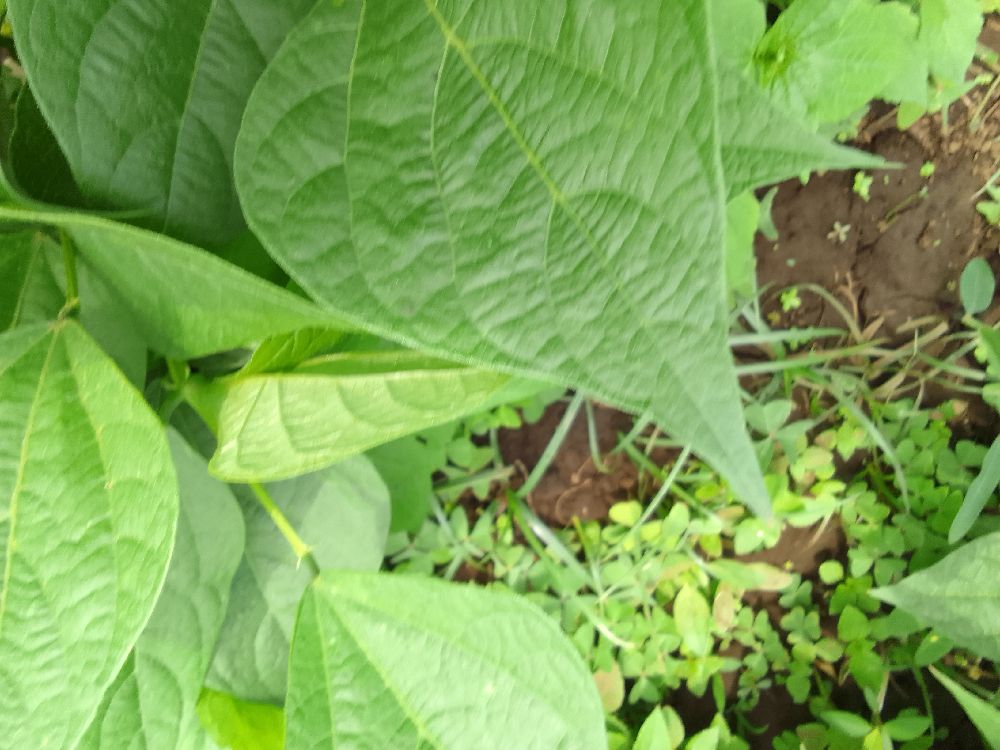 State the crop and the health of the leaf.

common bean, healthy
